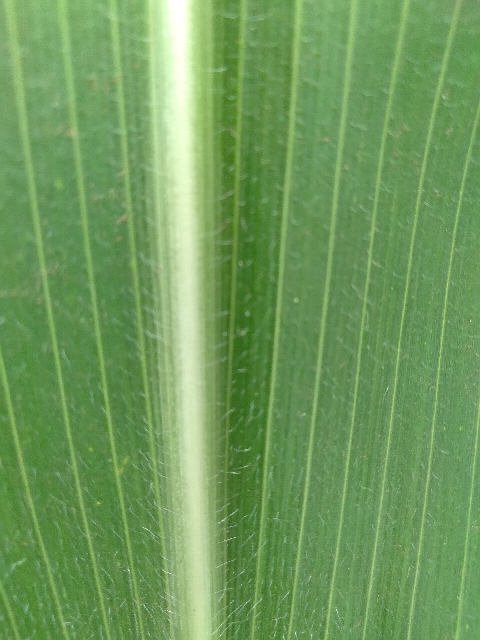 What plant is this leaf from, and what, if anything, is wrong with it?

maize, healthy
